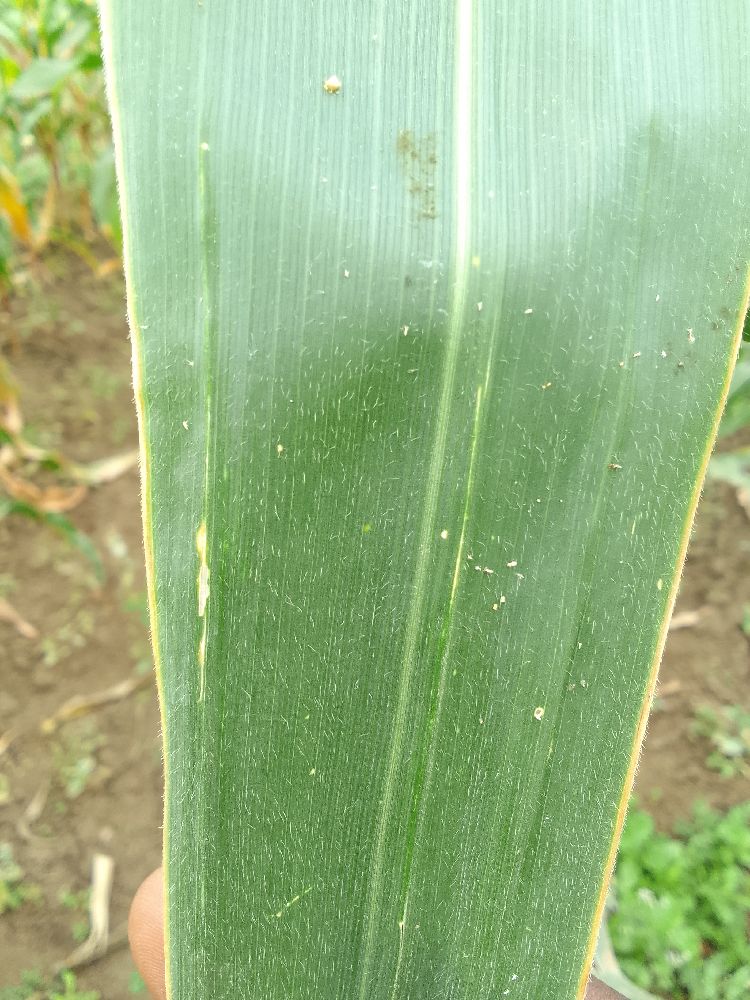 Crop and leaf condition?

maize, healthy
